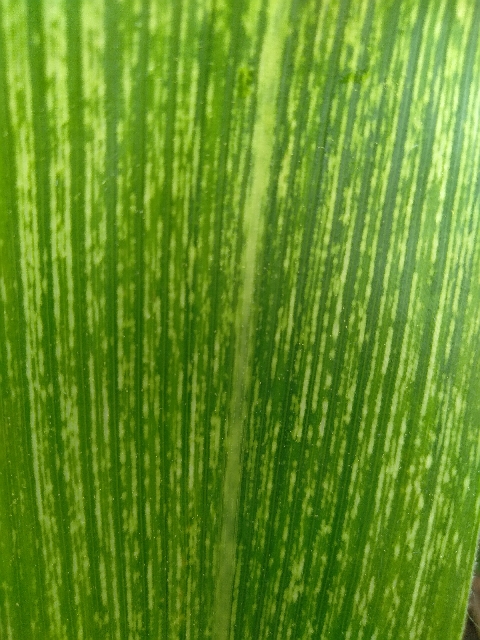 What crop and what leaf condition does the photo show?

maize, maize streak virus
